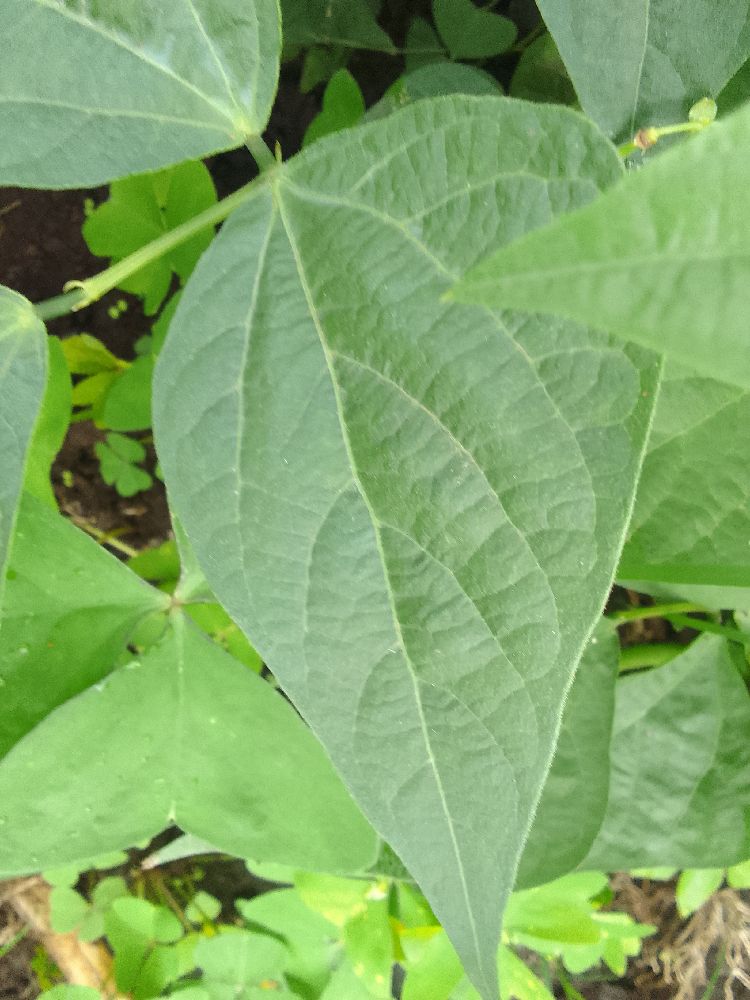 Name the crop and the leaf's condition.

common bean, healthy
